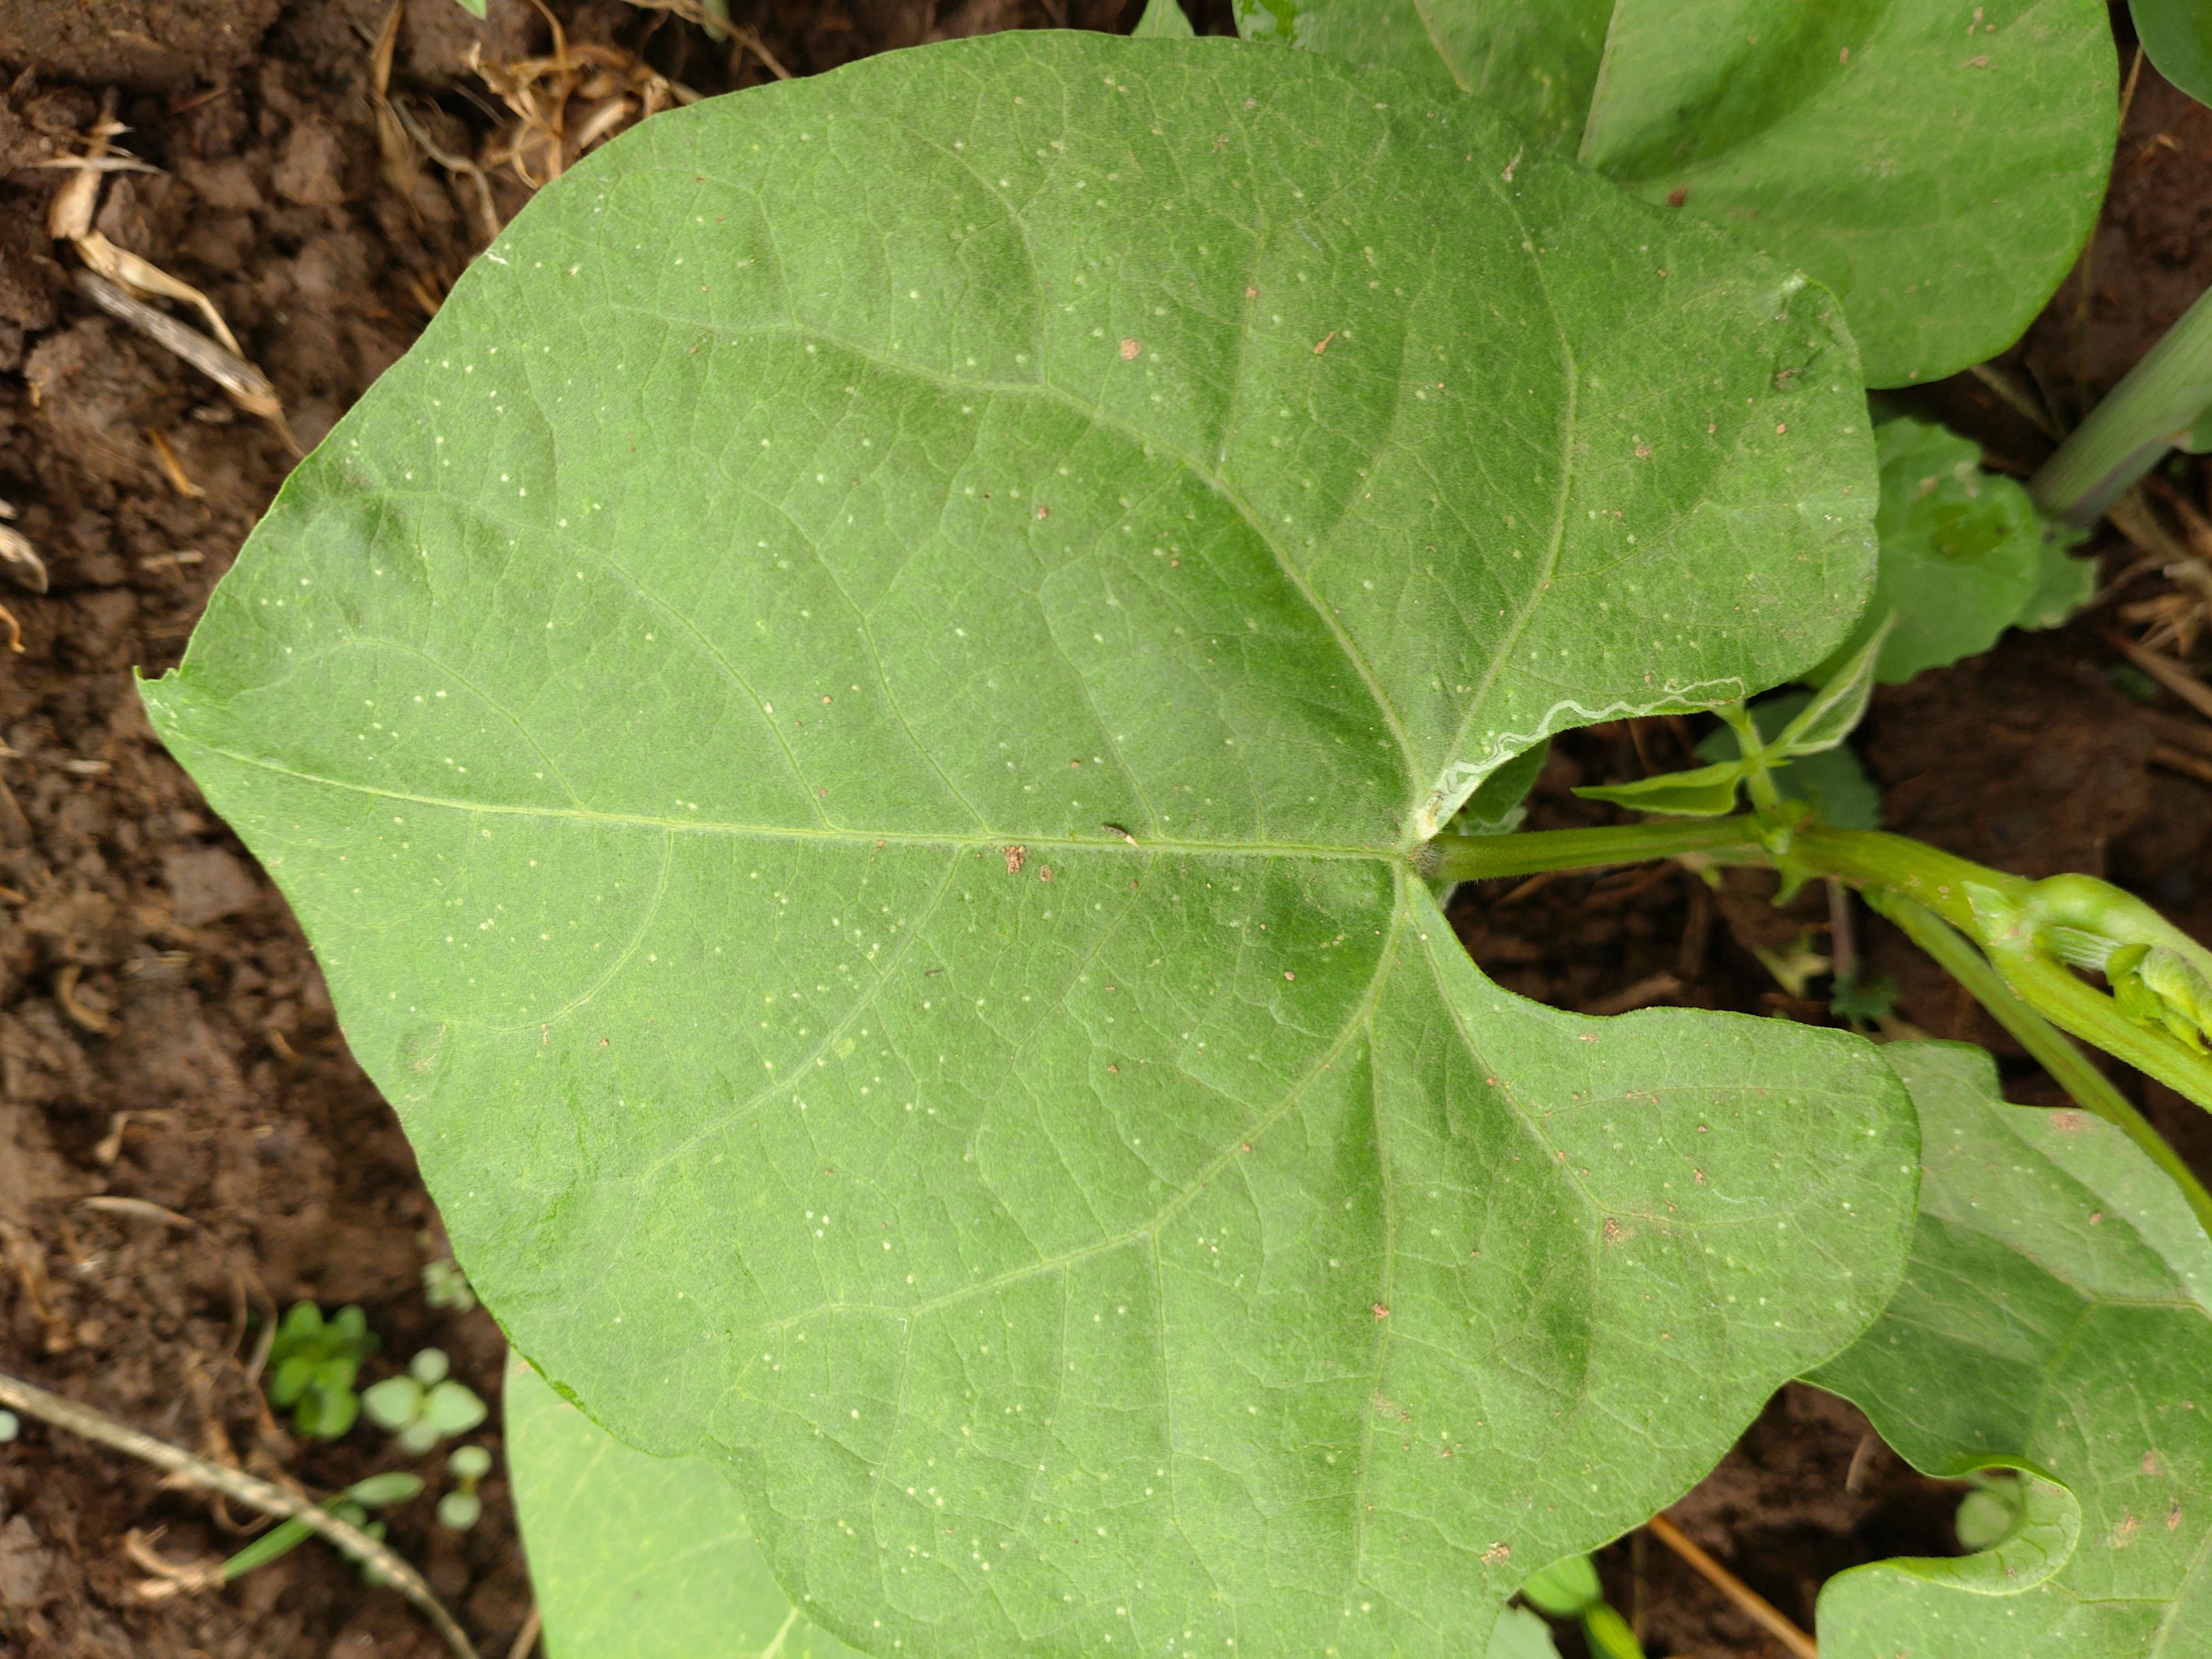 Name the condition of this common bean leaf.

healthy
